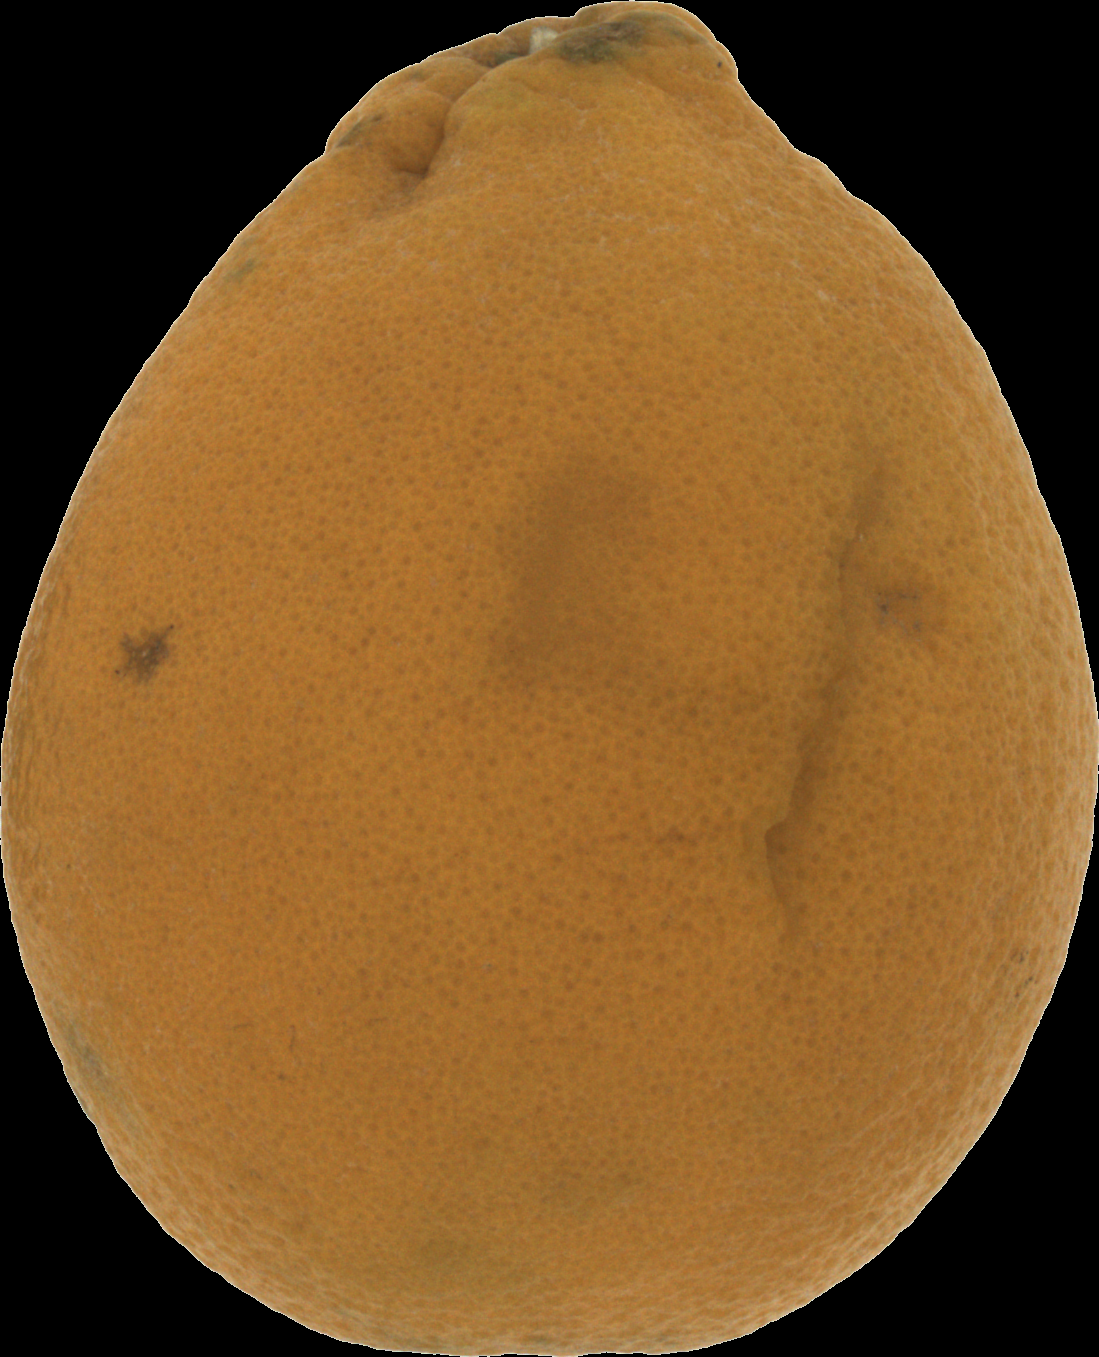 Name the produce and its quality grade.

orange, bad
